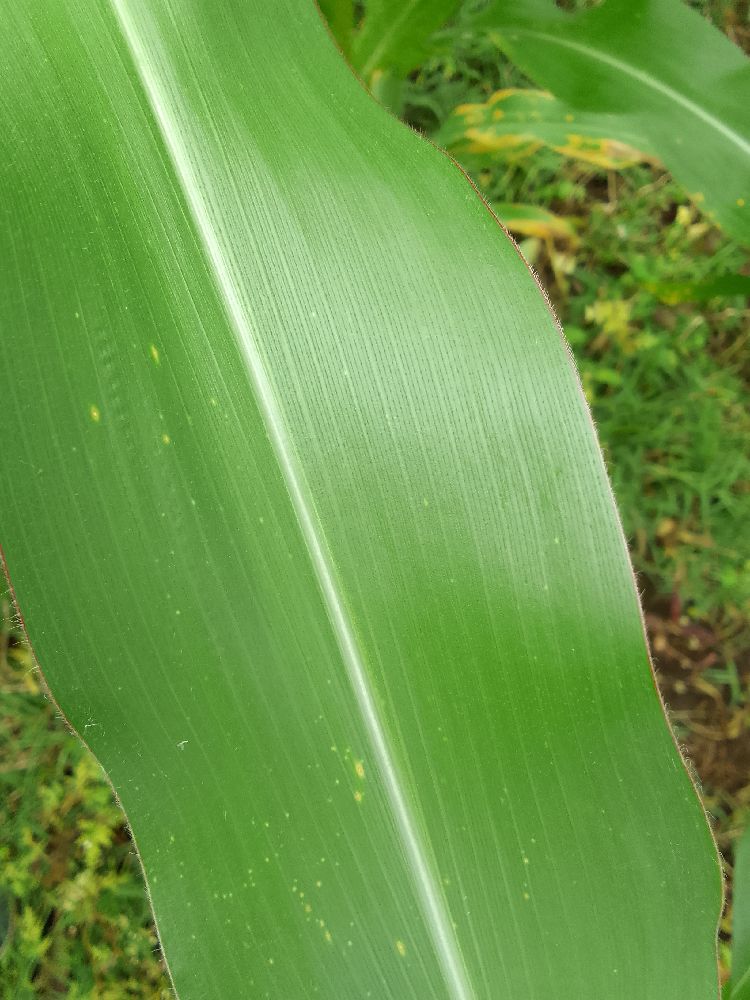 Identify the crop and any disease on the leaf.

maize, healthy
